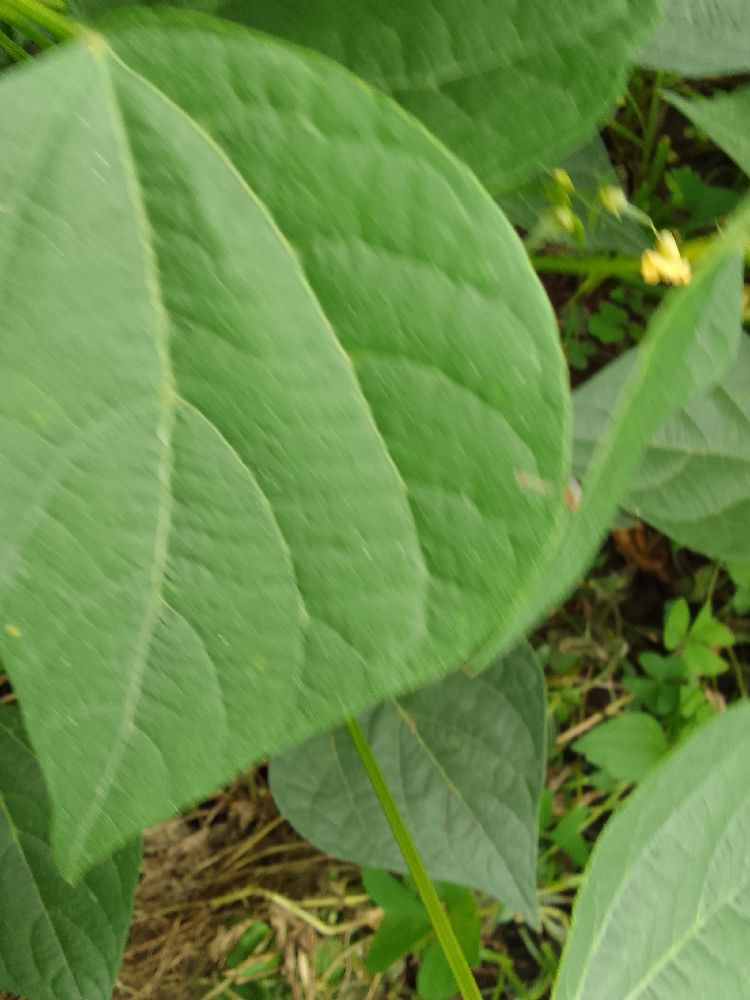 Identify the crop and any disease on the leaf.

common bean, healthy
